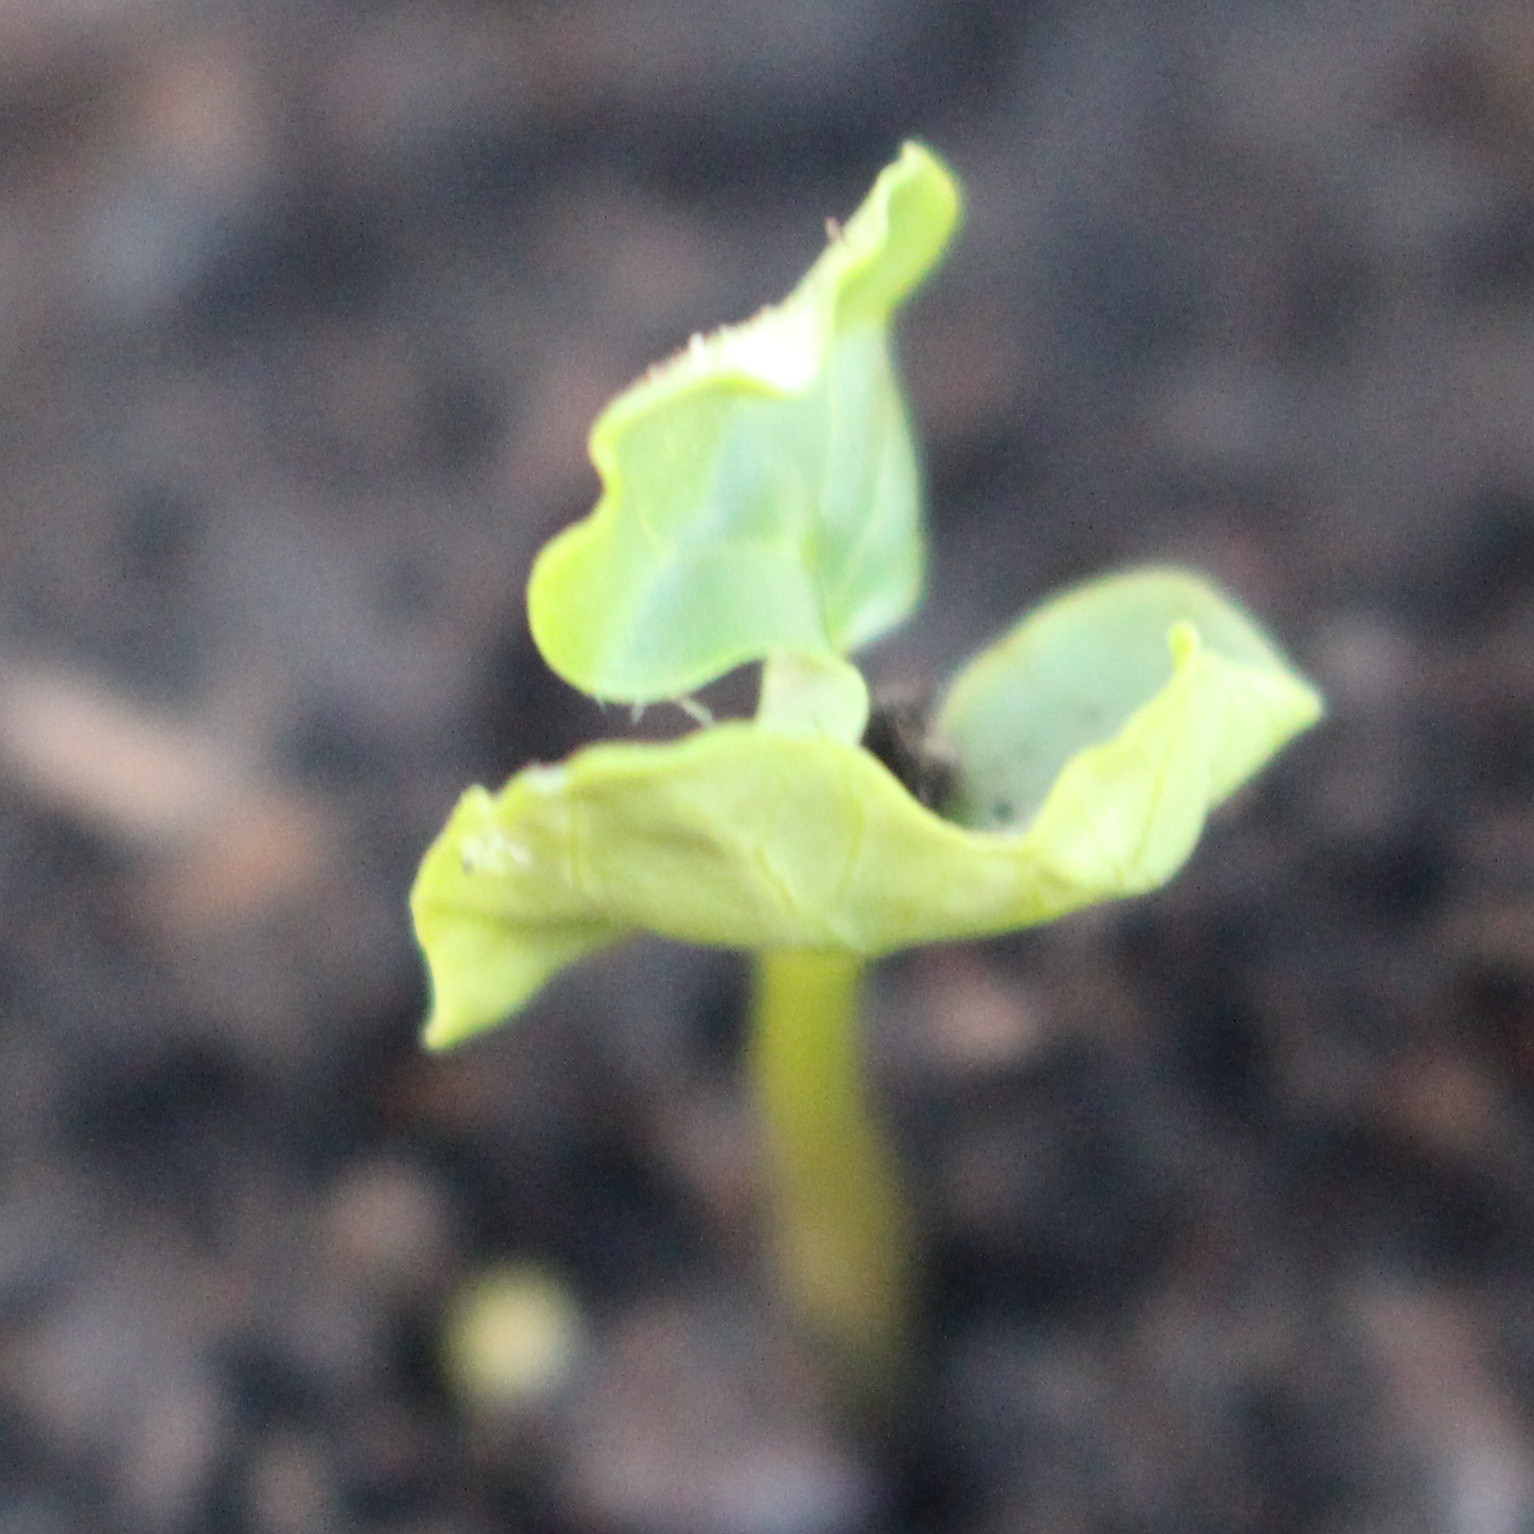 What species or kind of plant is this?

Convolvulus arvensis
